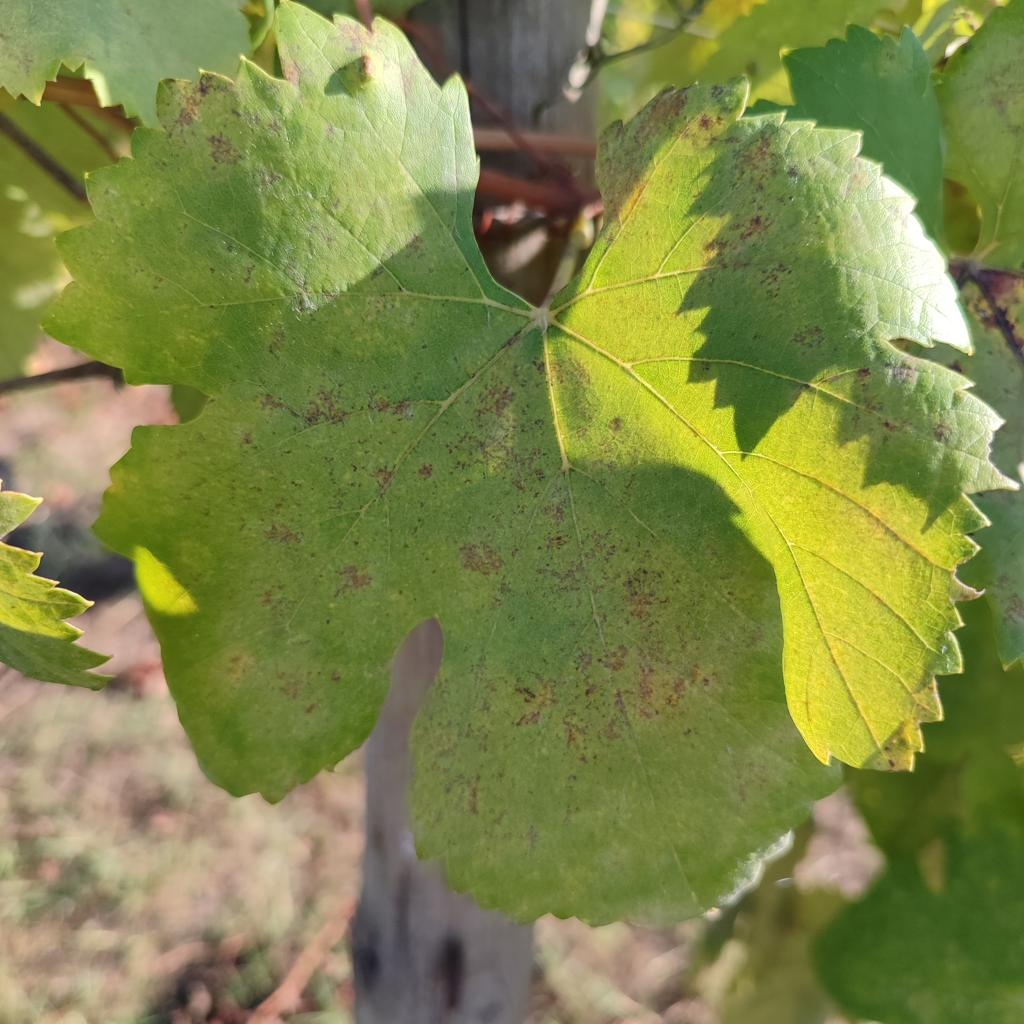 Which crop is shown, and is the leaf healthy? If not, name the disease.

grapevine, powdery mildew
